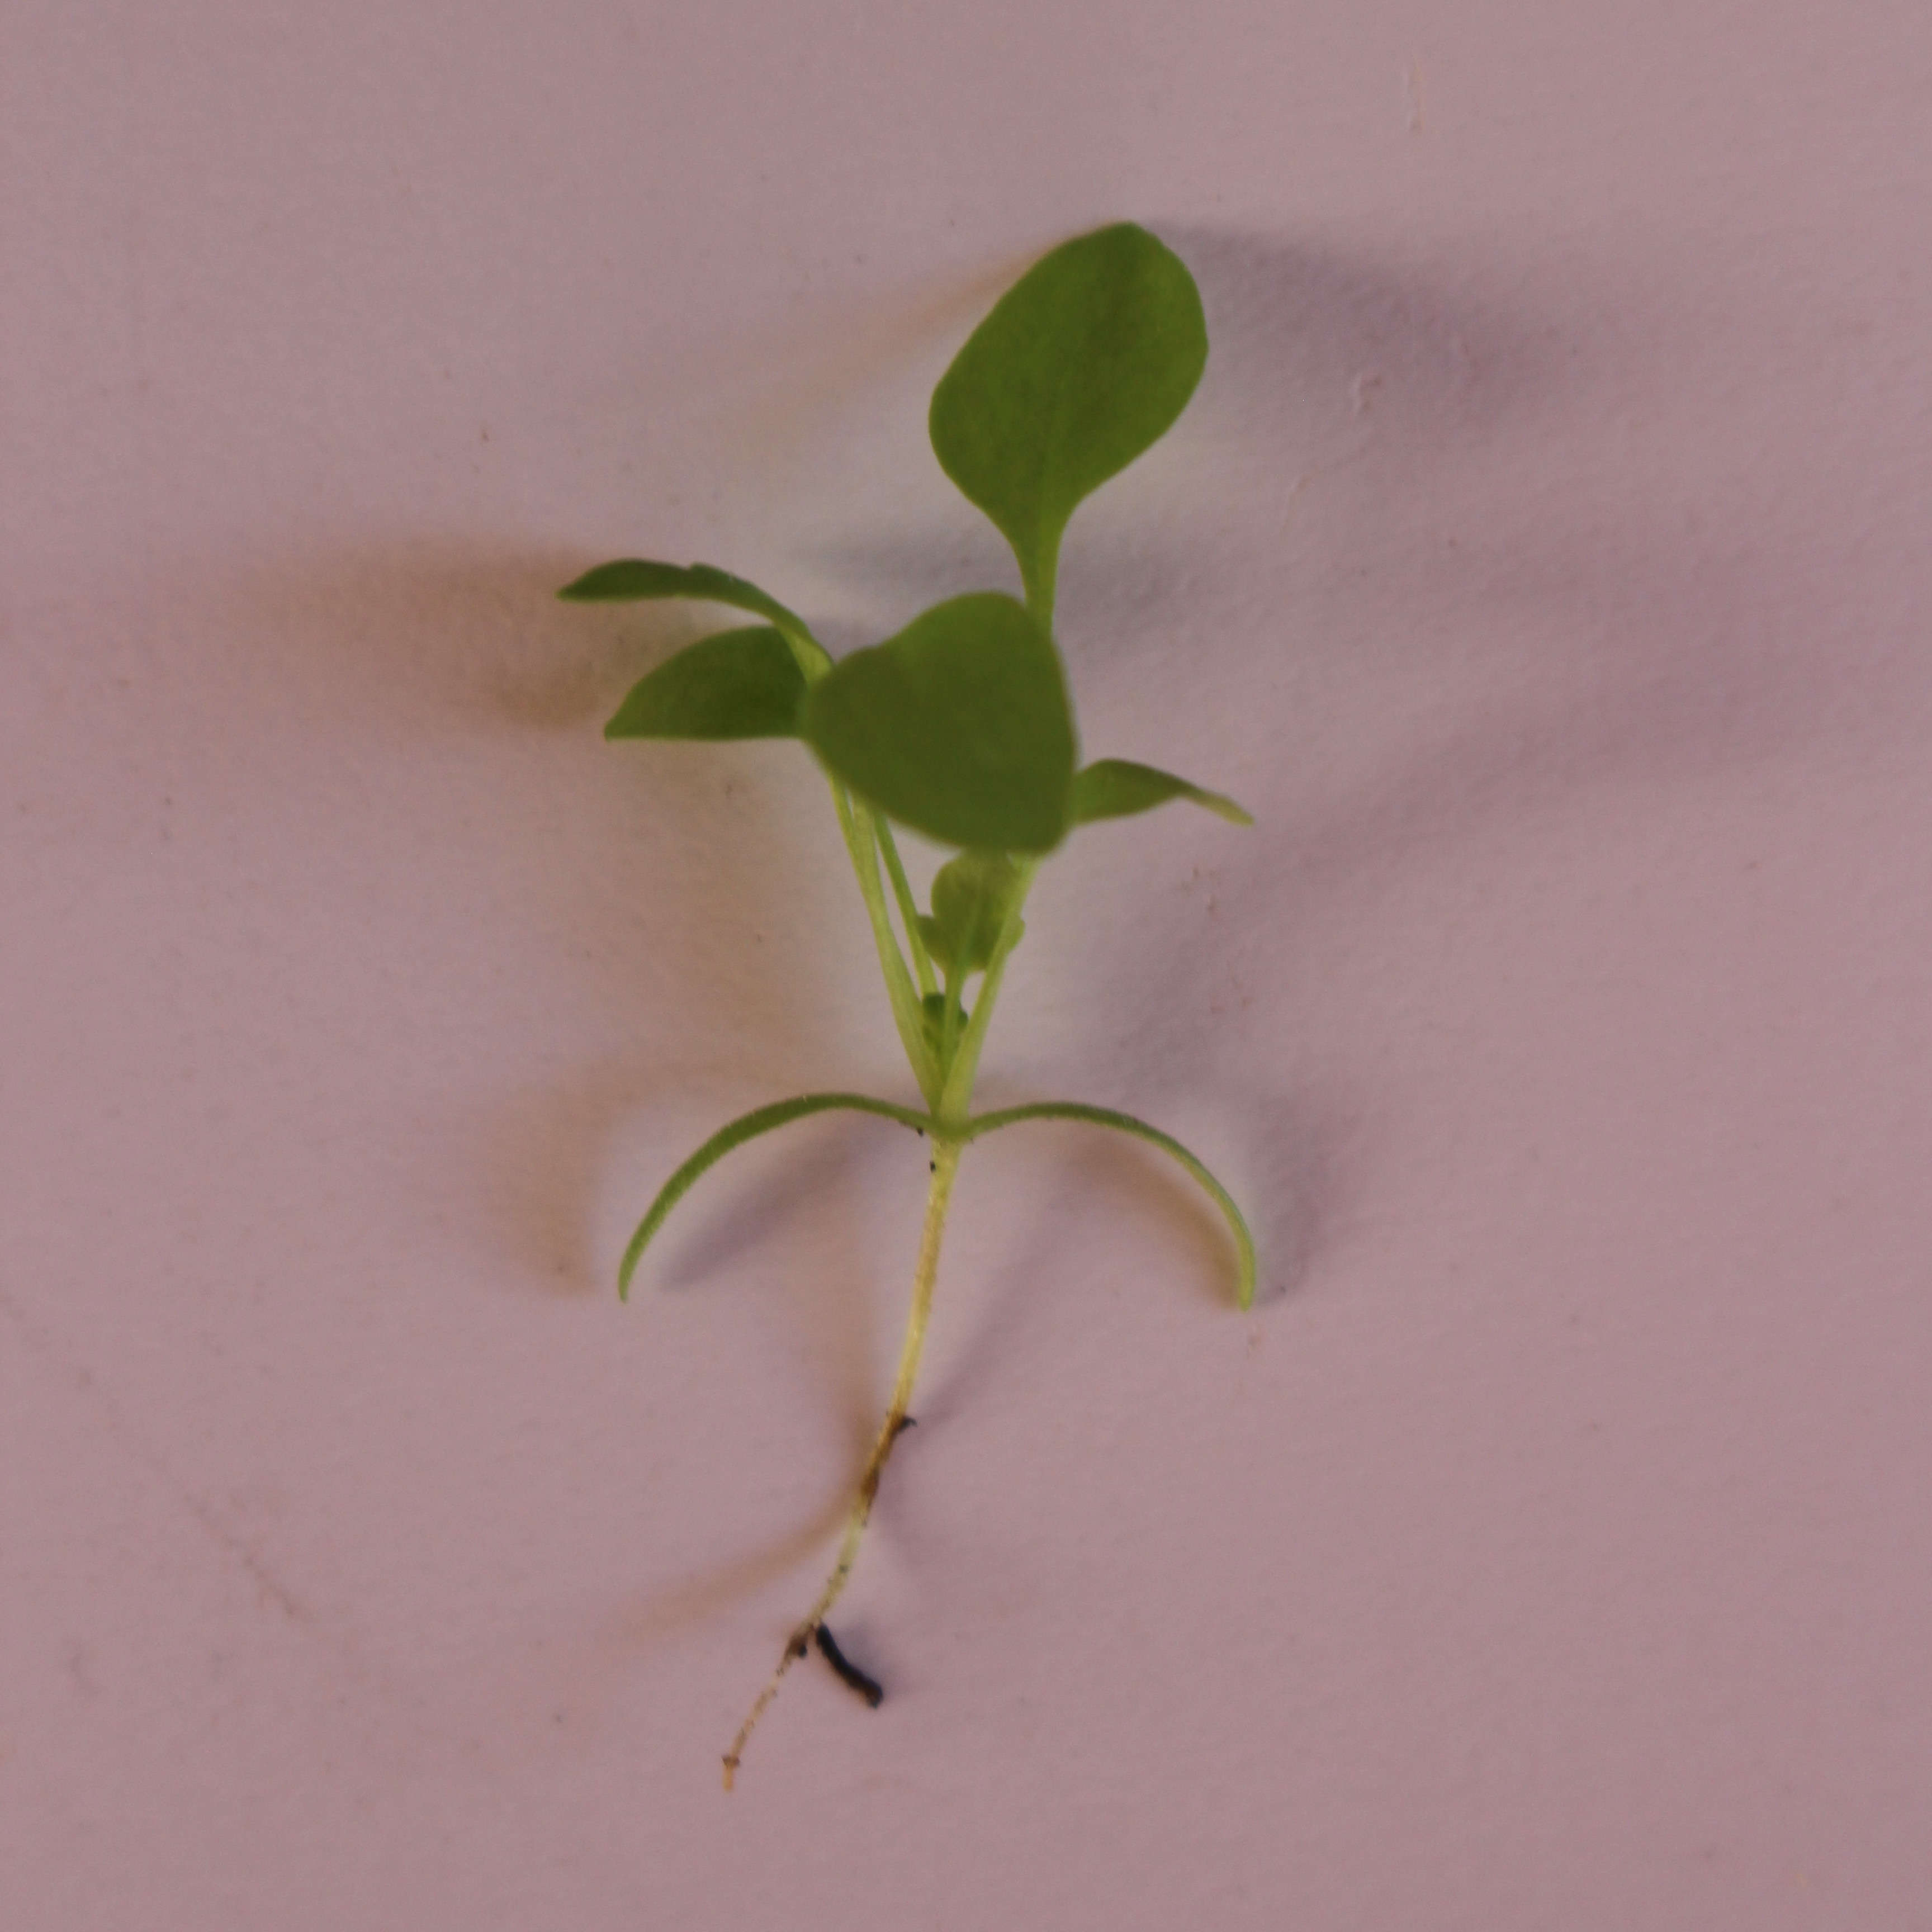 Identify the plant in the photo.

Papaver rhoeas
